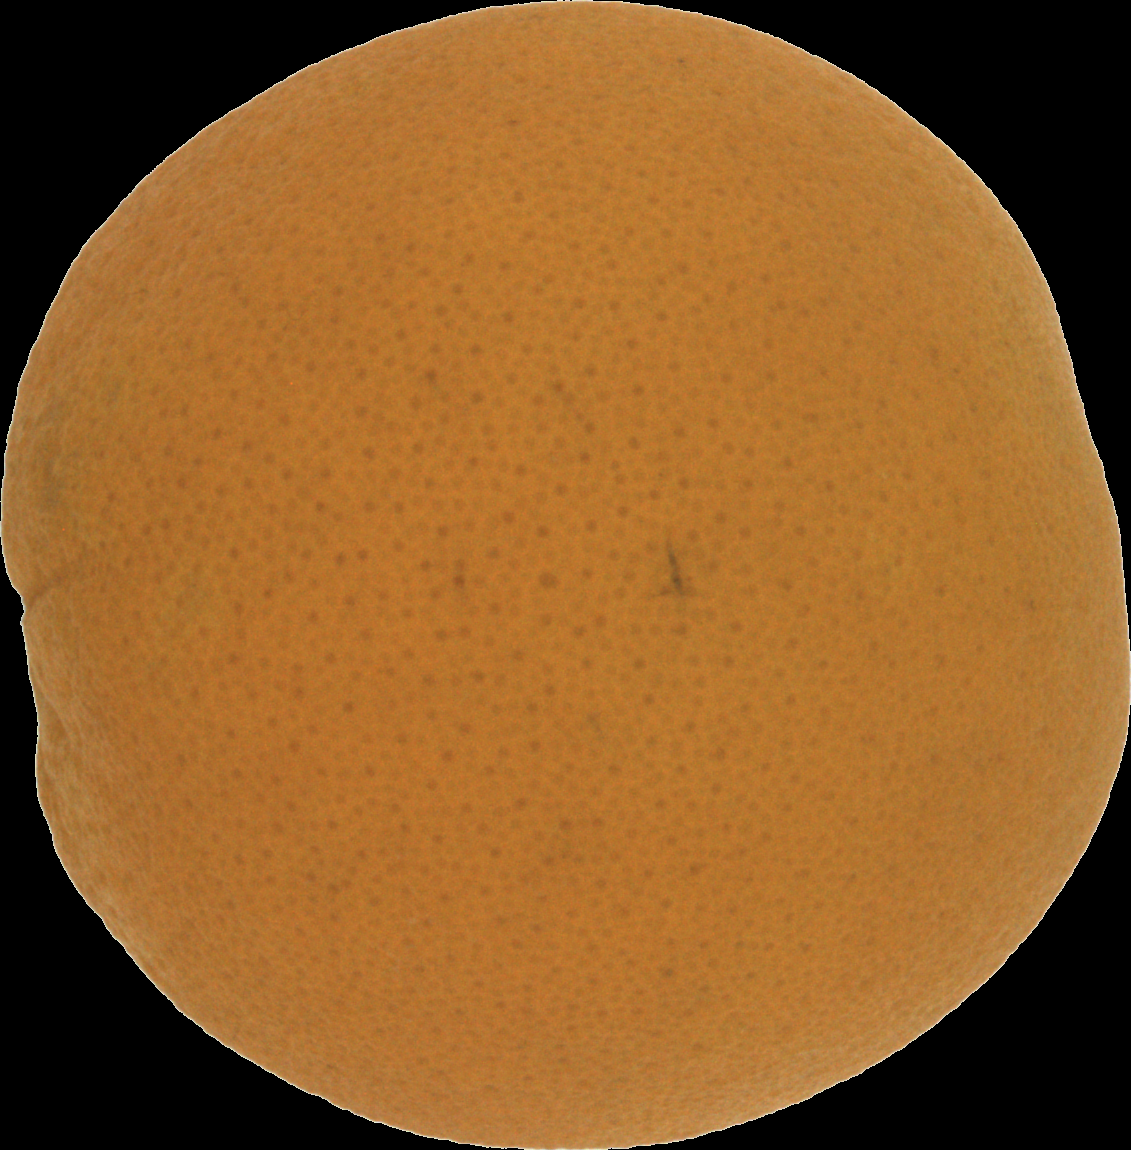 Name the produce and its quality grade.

orange, good
